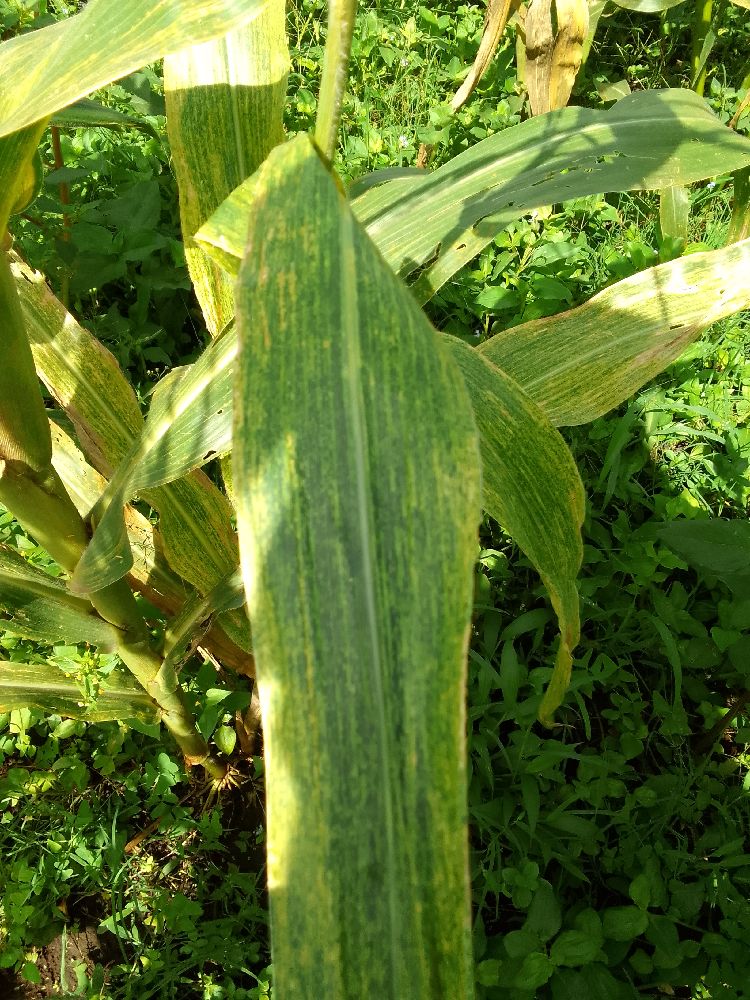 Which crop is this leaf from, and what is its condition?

maize, maize lethal necrosis
